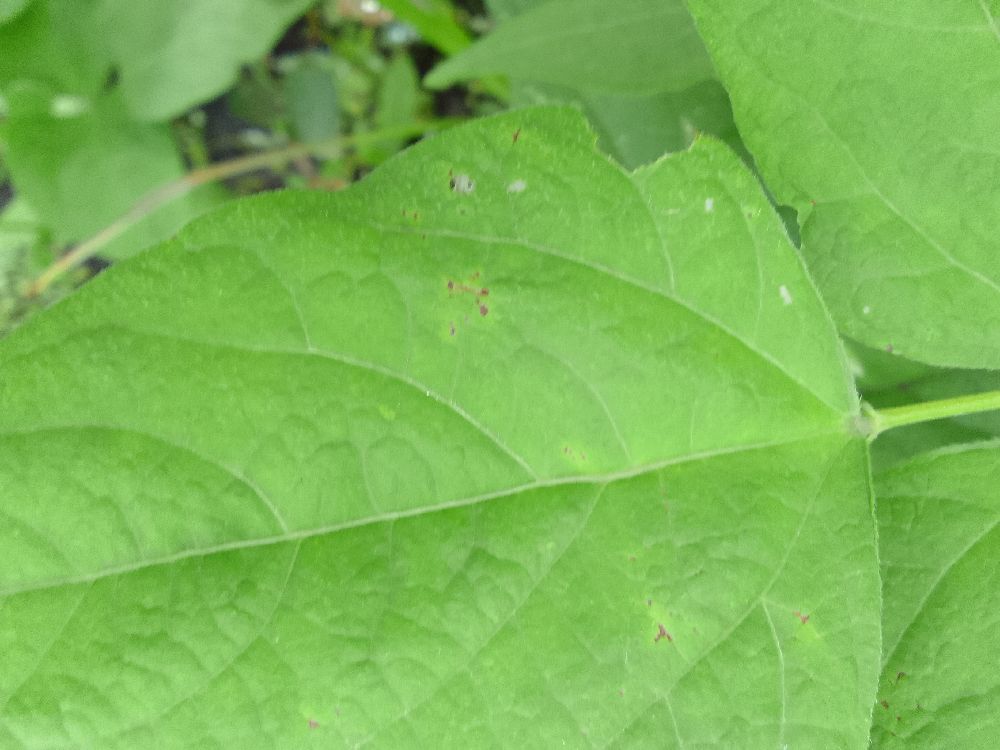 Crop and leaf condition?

common bean, healthy
